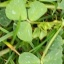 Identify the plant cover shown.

unstructured weed
